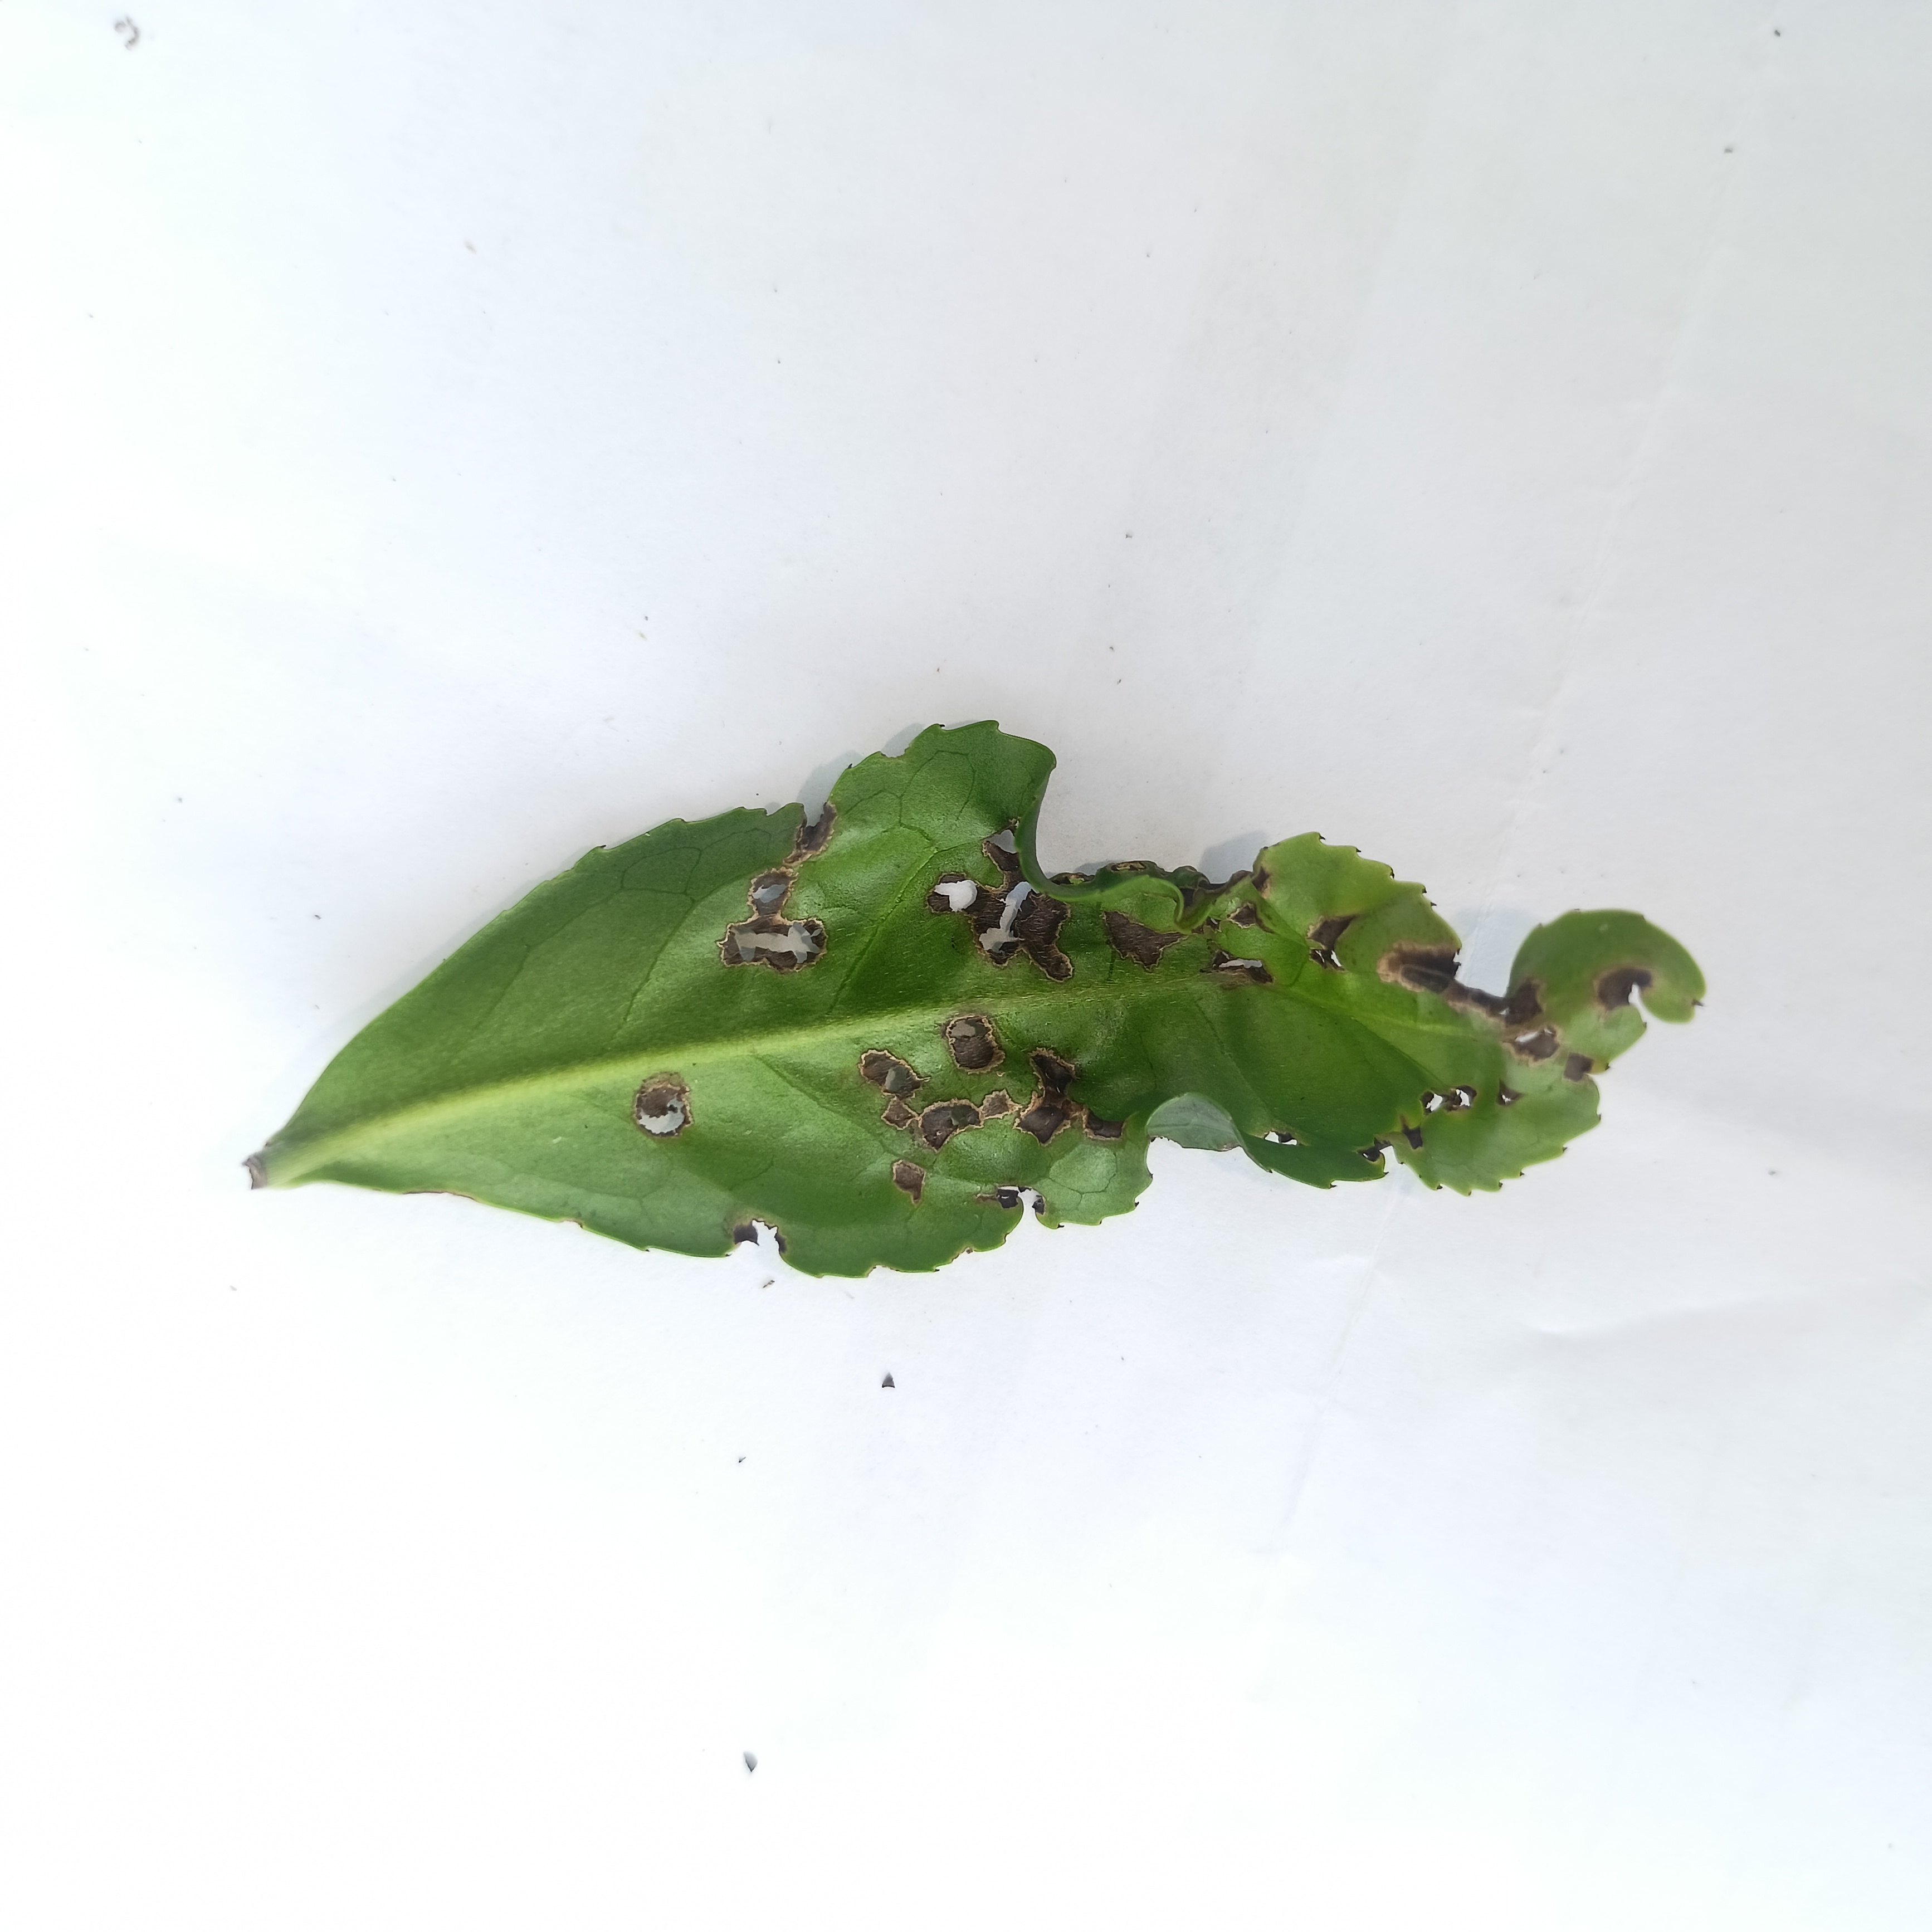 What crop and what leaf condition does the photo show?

tea, helopeltis
